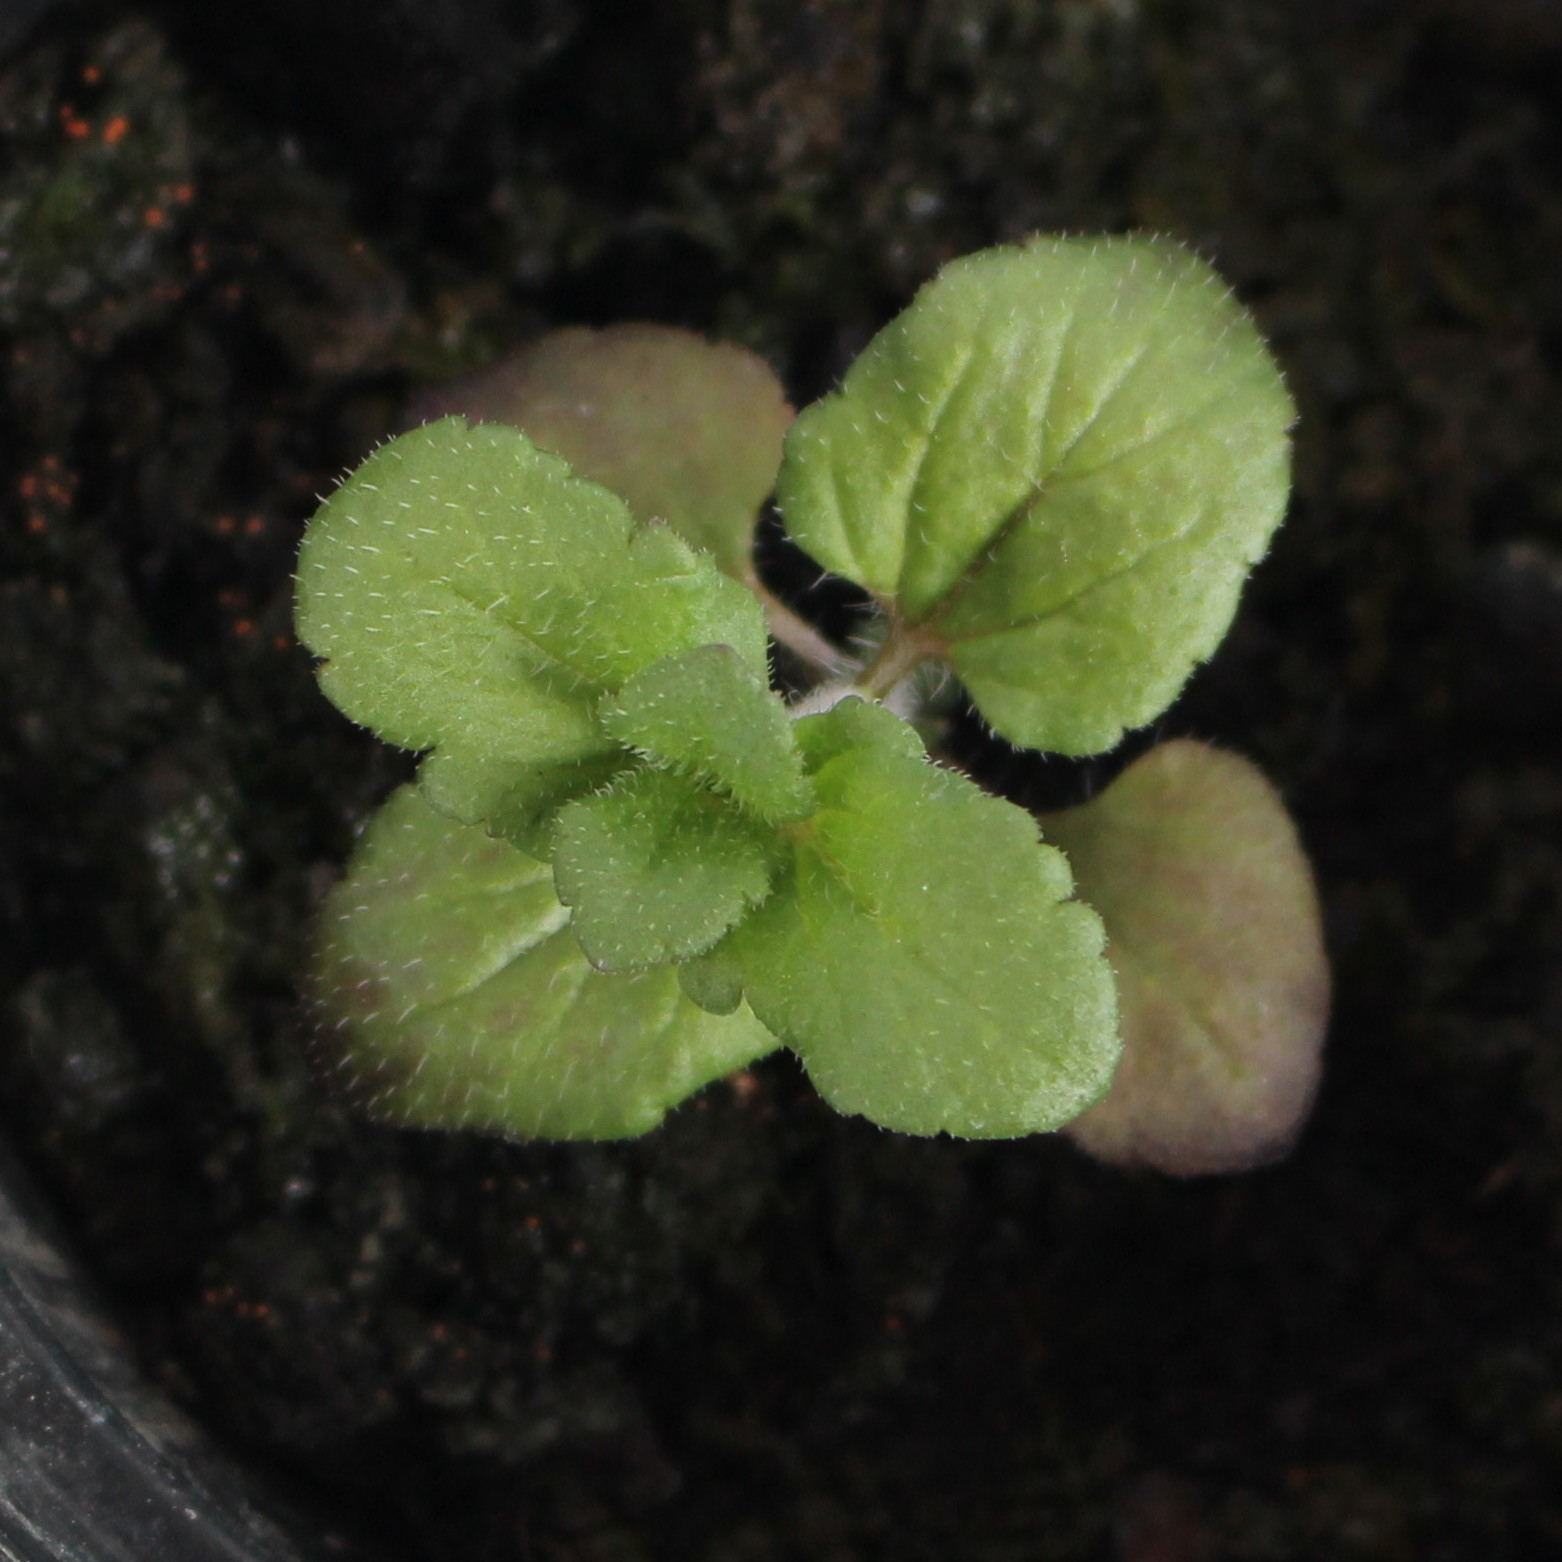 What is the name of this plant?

Veronica persica
